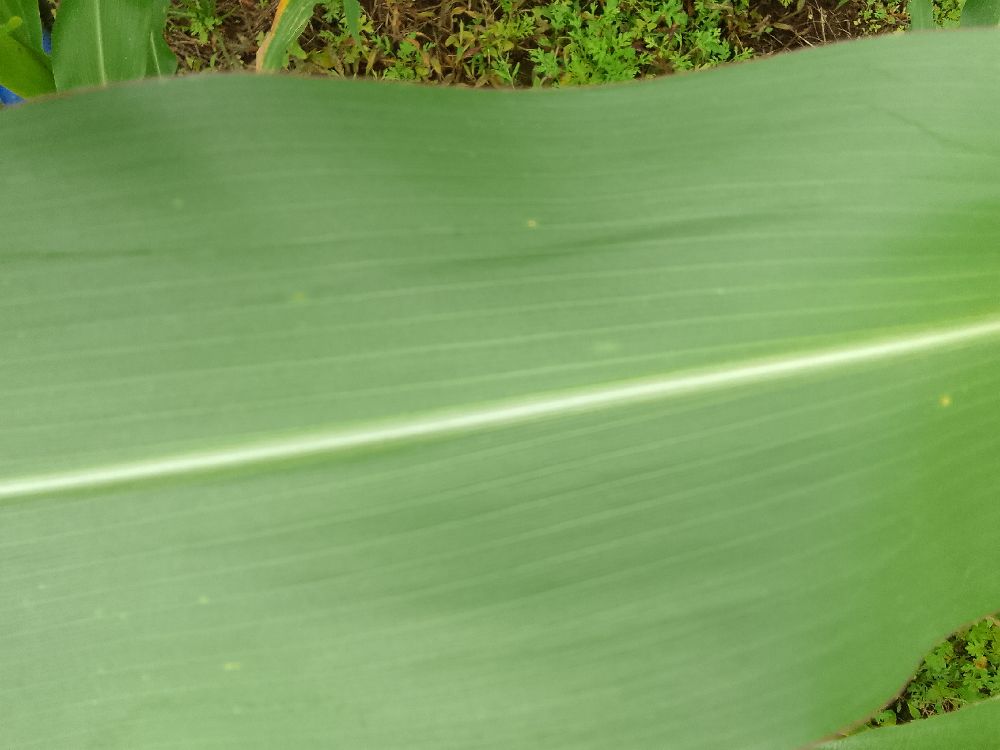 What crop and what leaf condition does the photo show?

maize, healthy
